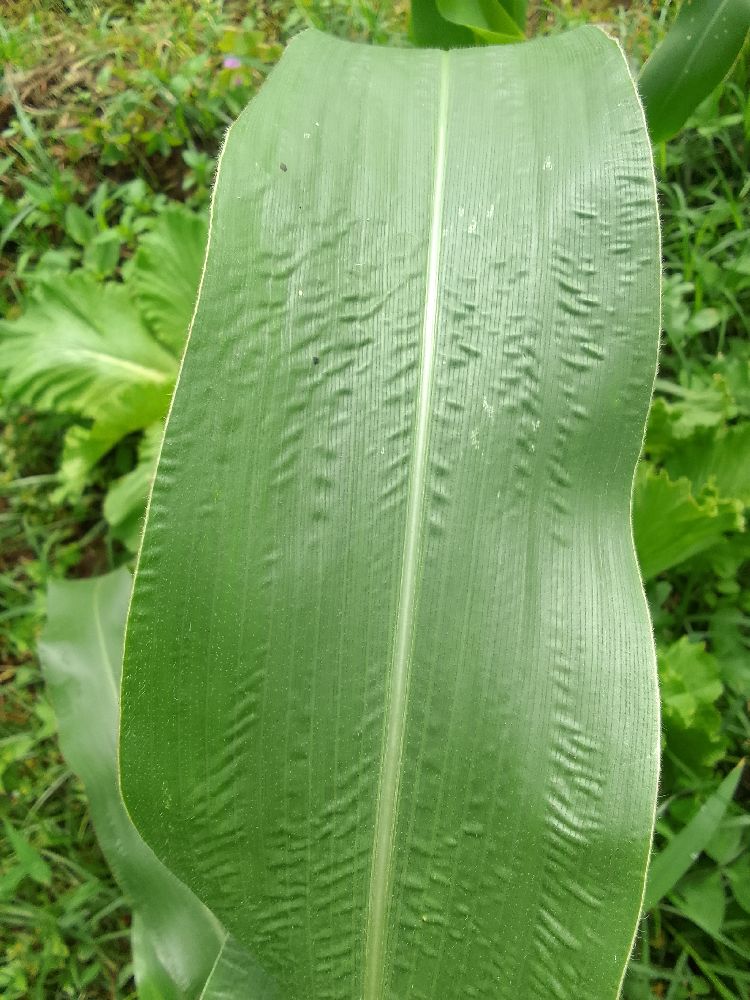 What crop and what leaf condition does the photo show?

maize, healthy
